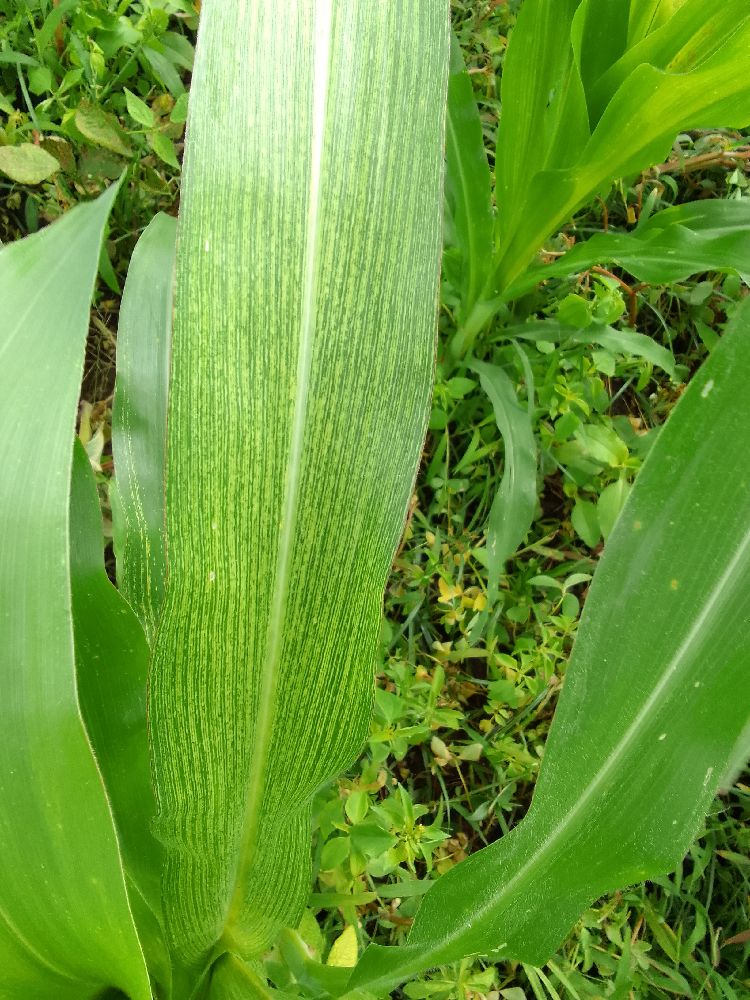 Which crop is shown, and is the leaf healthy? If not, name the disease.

maize, maize streak virus
